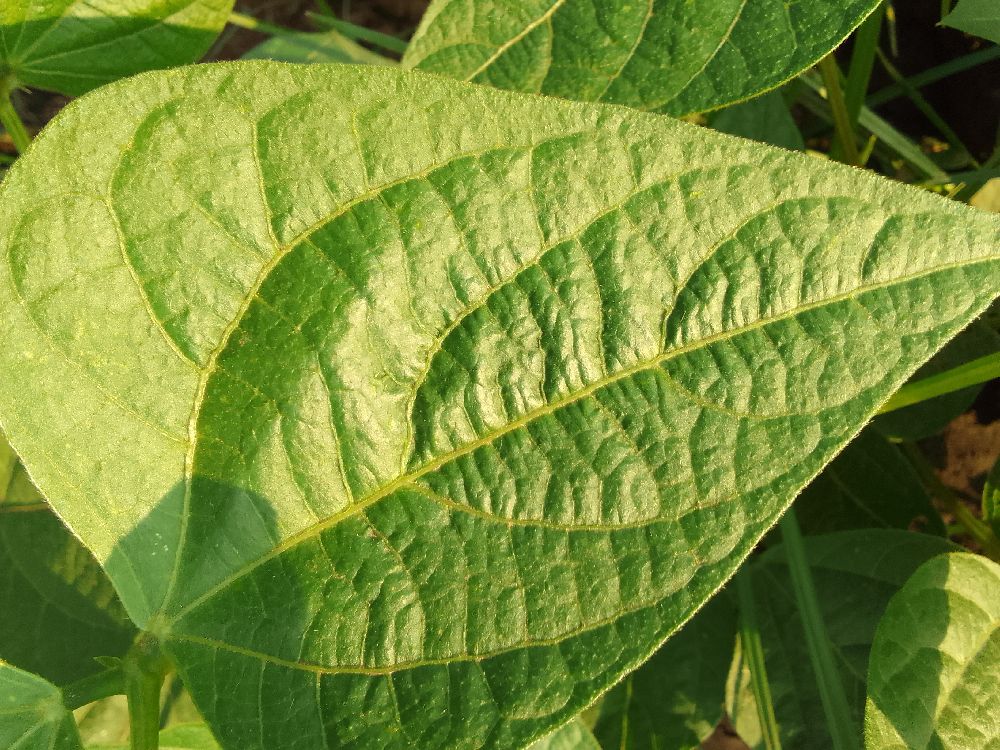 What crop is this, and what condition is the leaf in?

common bean, healthy
